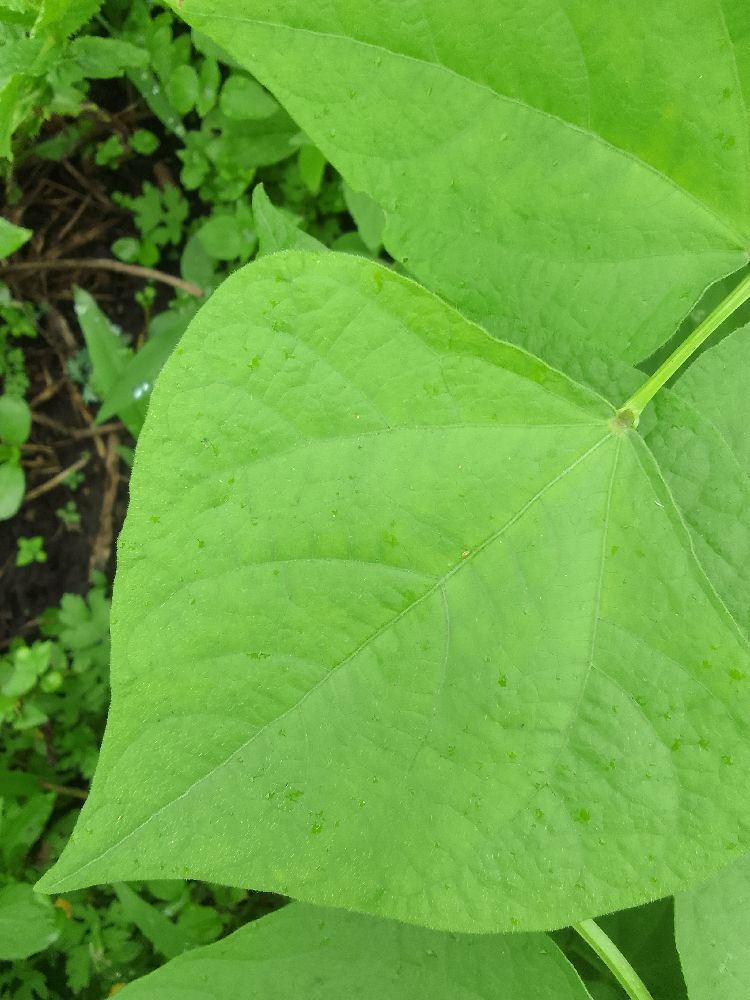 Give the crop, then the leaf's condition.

common bean, healthy
